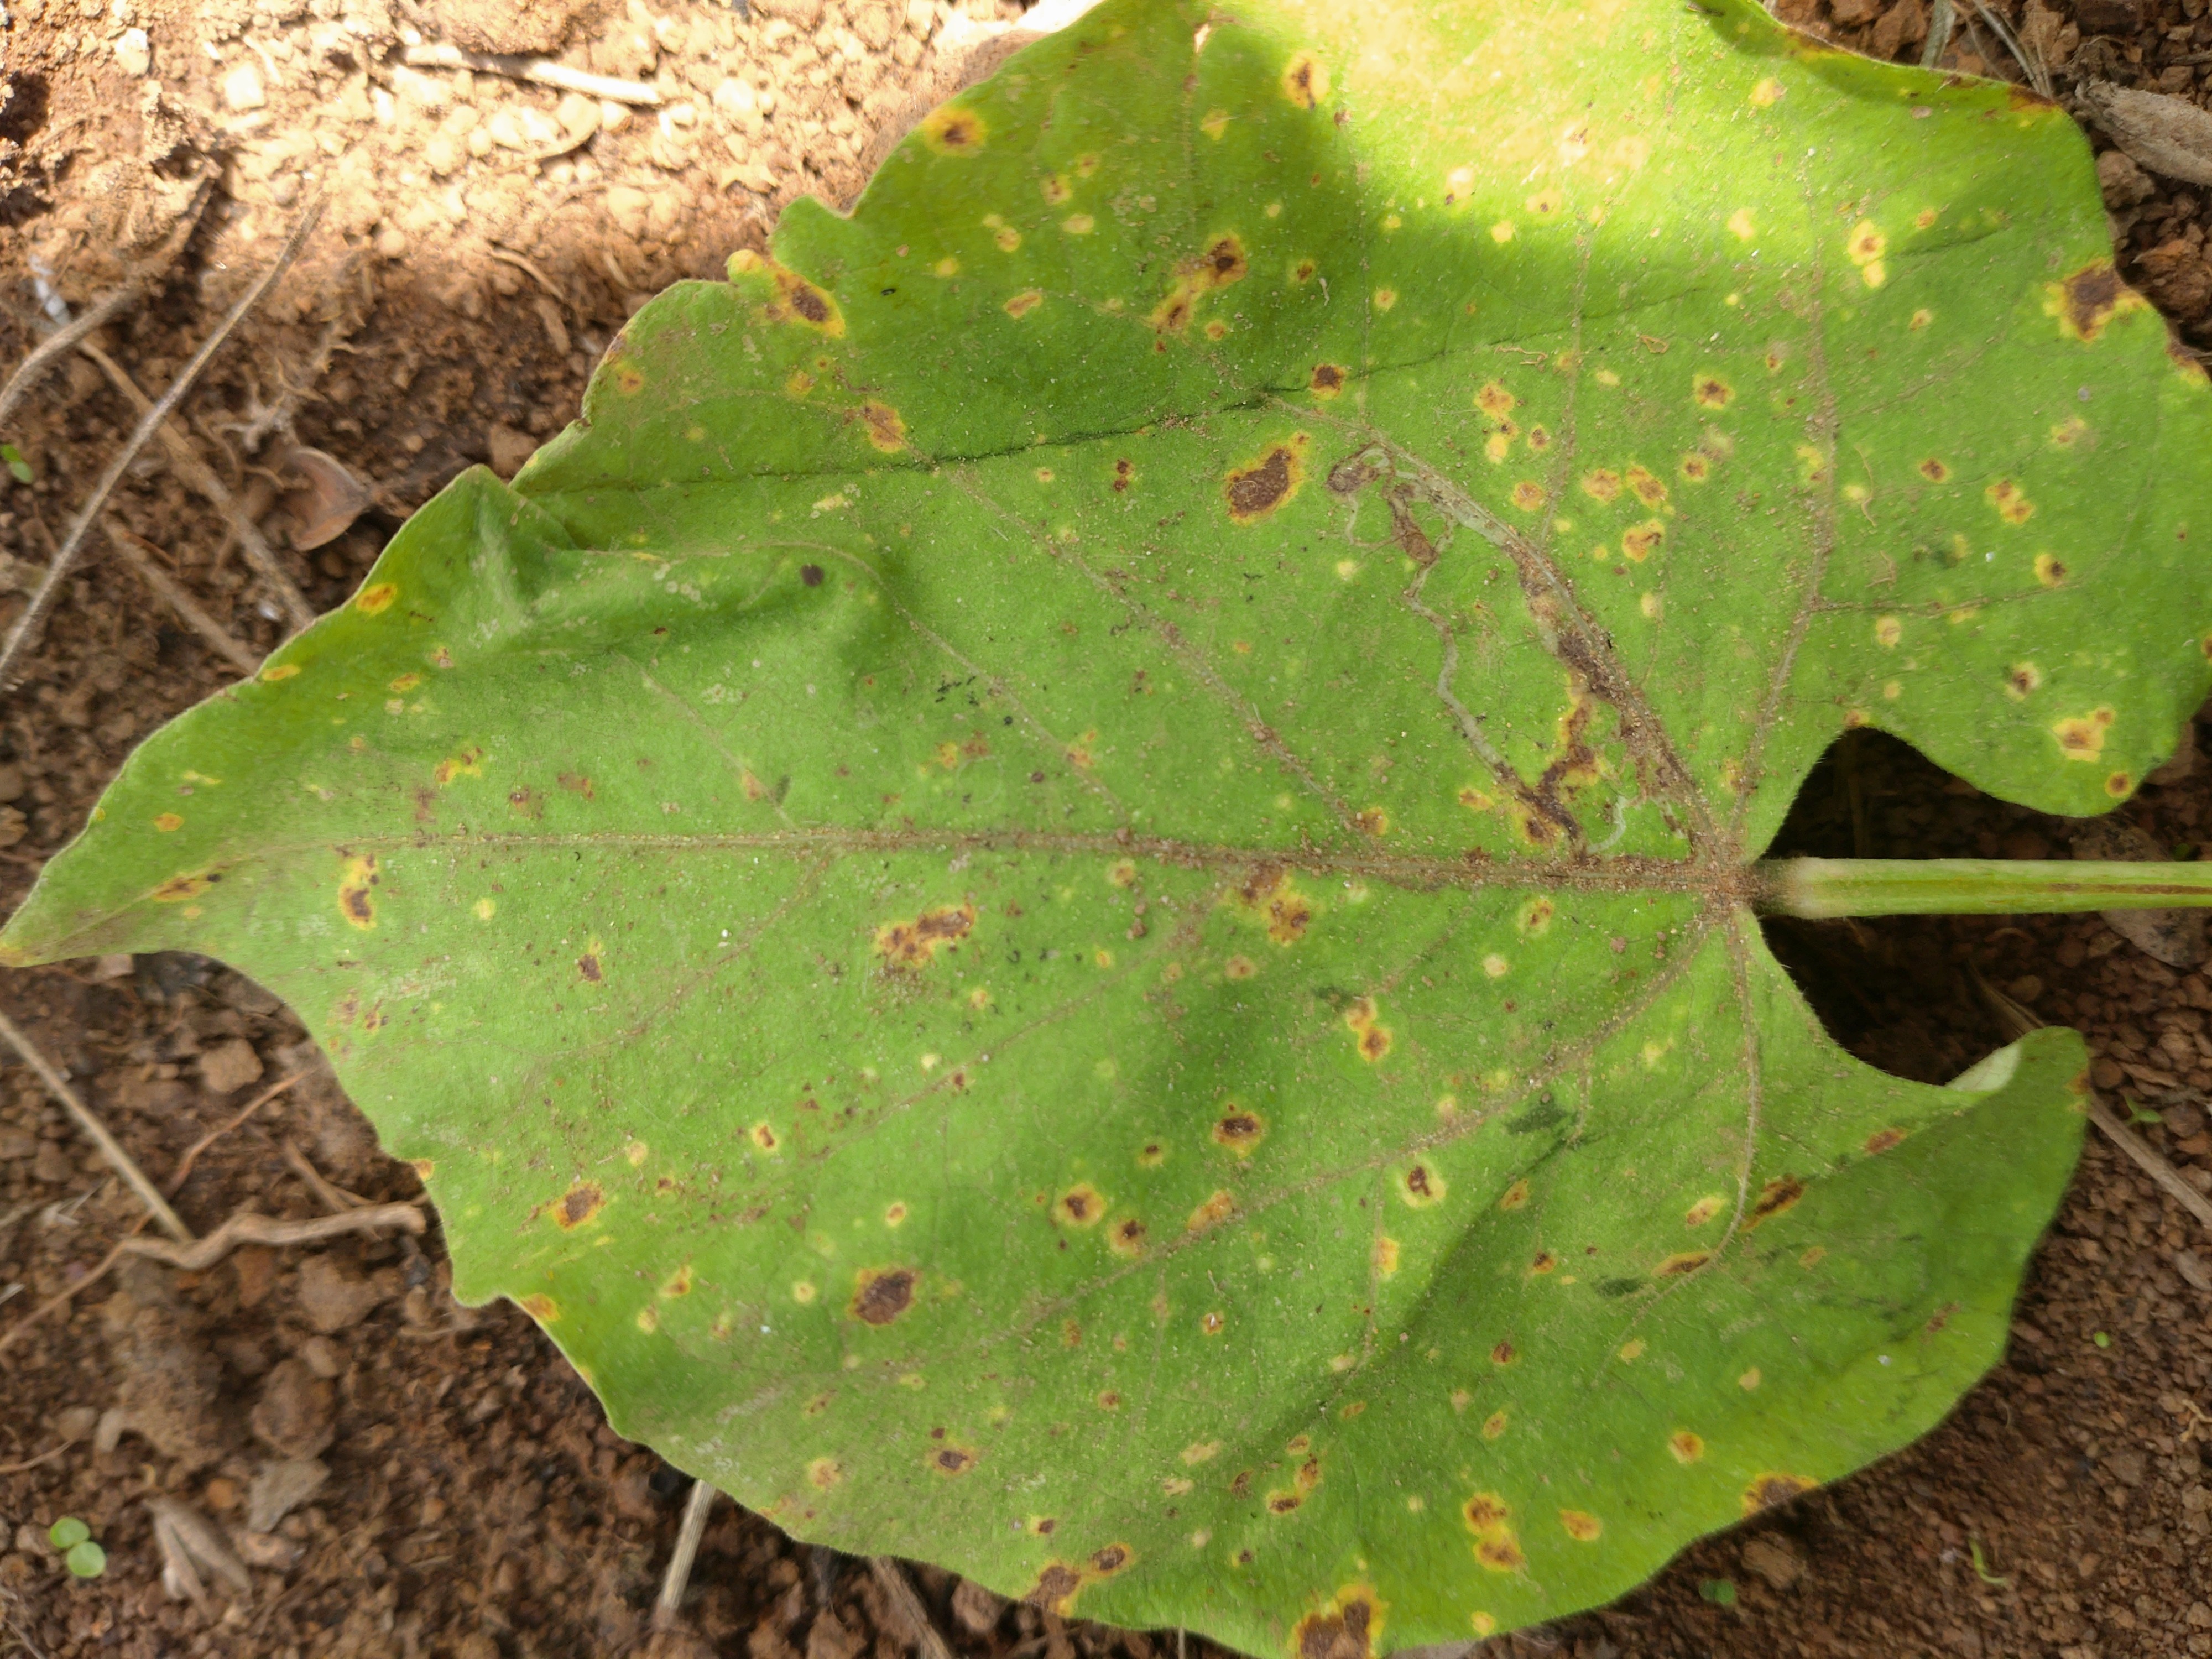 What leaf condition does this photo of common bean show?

rust
